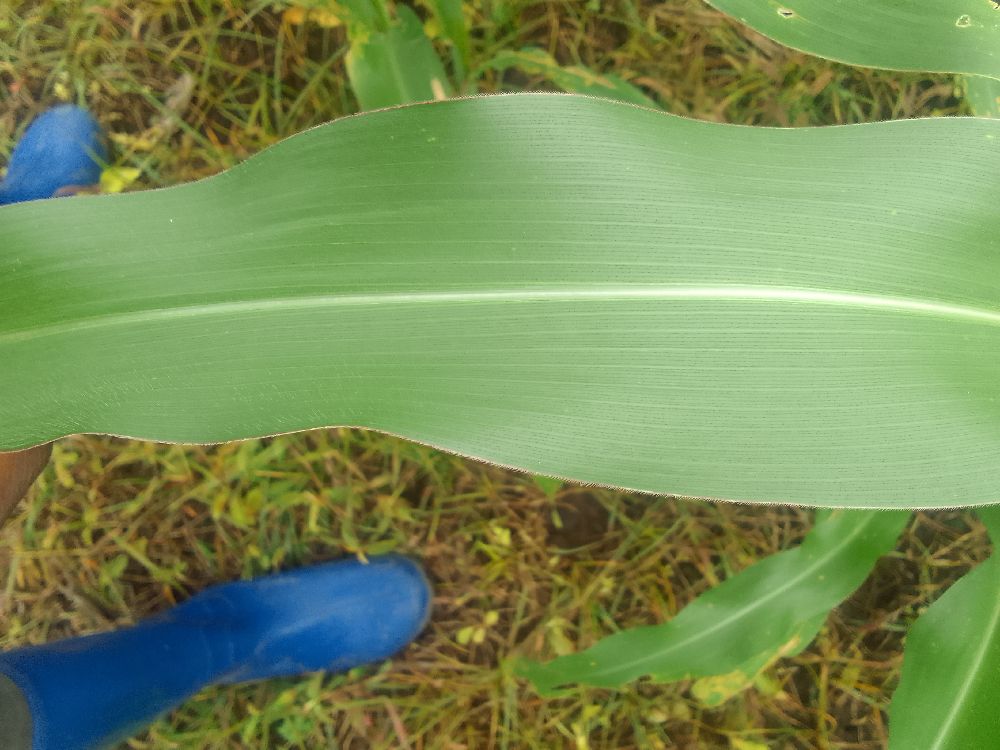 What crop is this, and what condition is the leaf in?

maize, healthy
